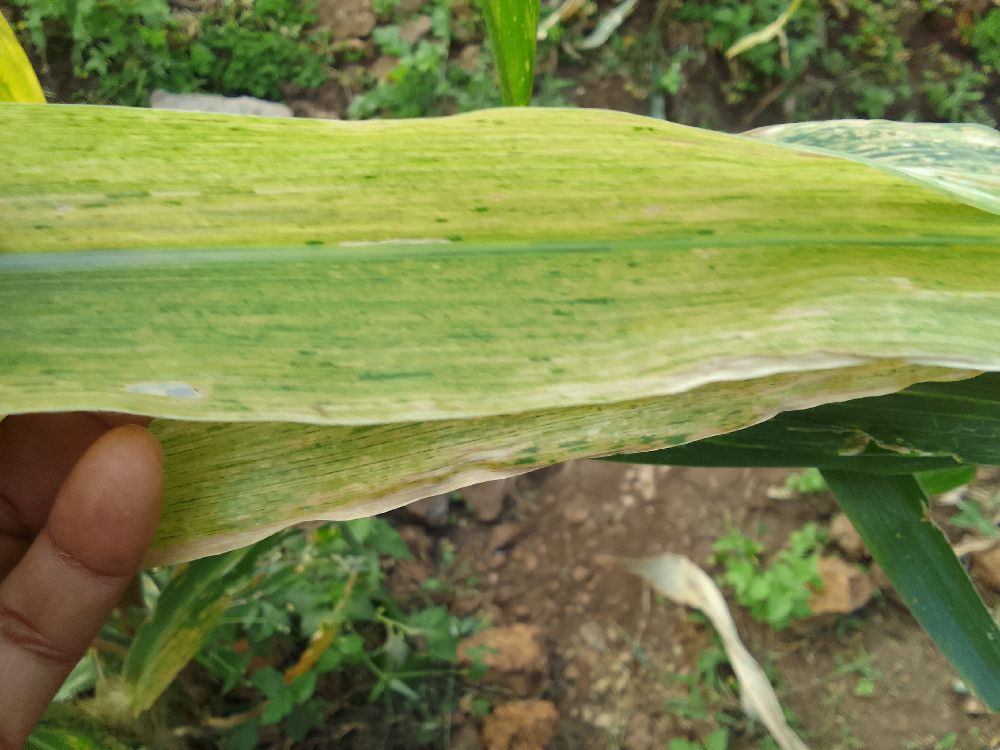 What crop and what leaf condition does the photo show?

maize, maize lethal necrosis
